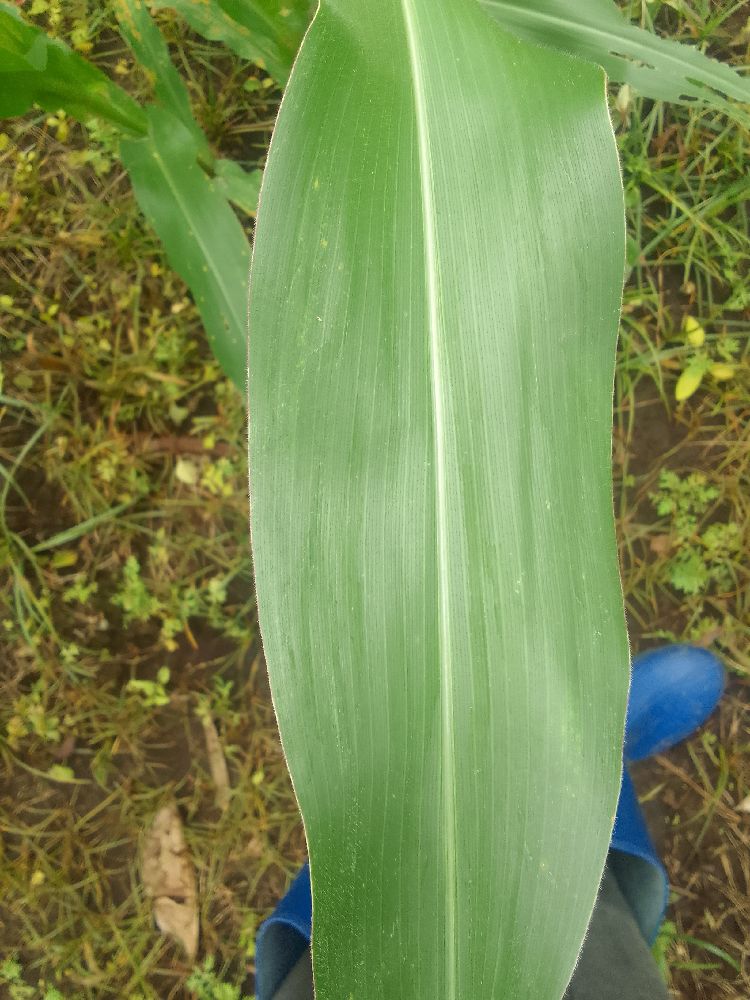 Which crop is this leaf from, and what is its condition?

maize, healthy
